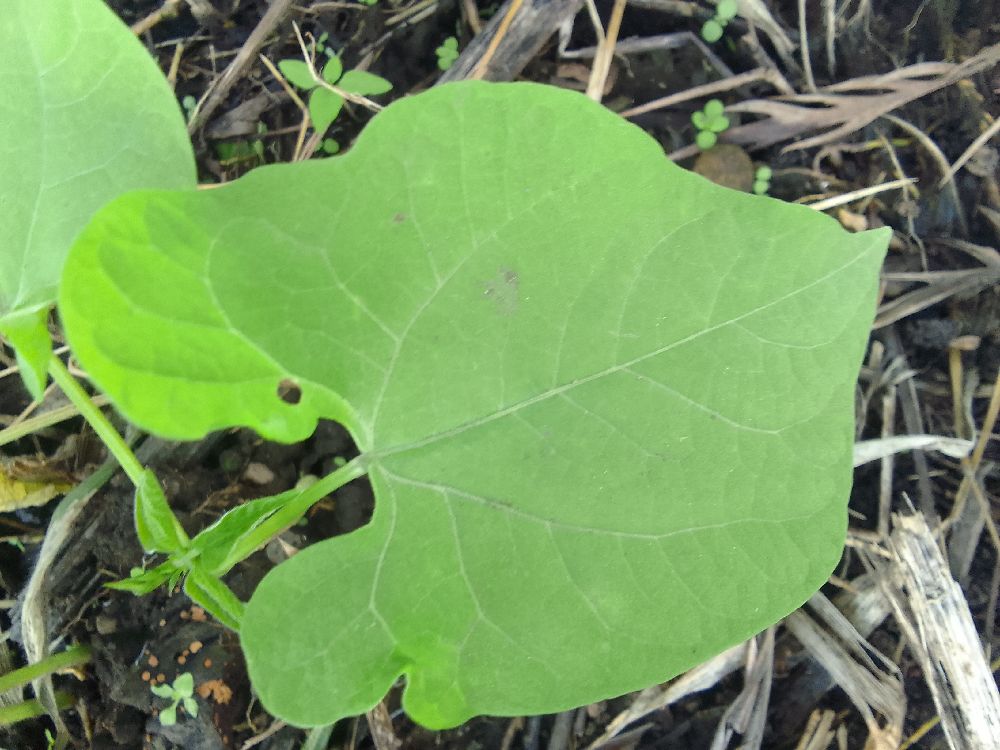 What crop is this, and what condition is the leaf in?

common bean, healthy
